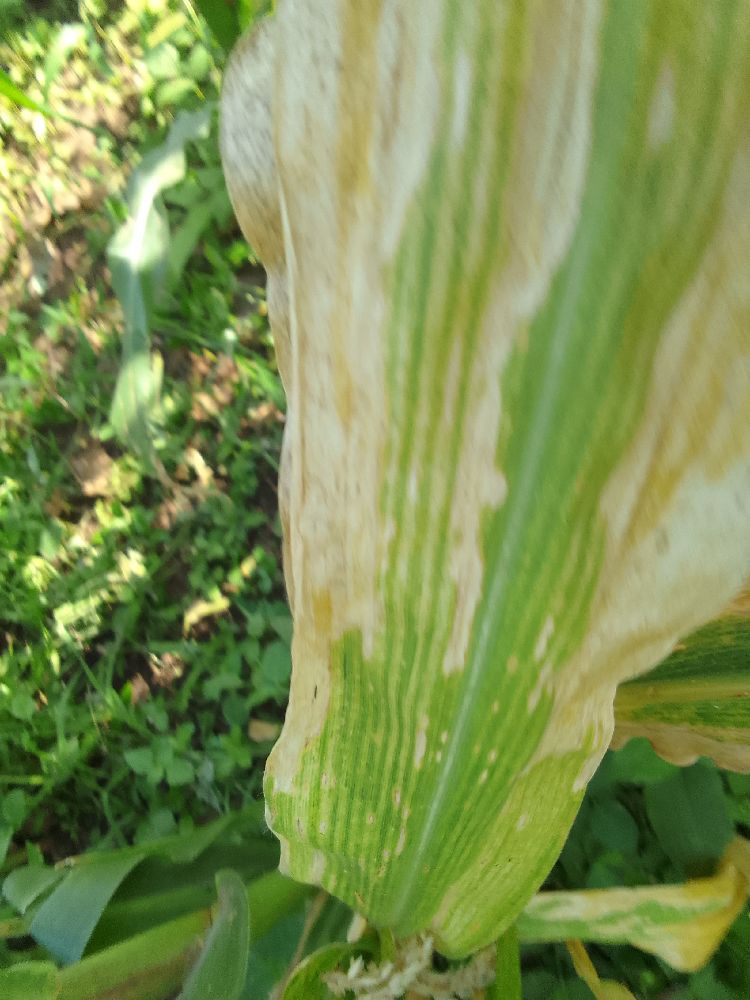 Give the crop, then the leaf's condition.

maize, maize lethal necrosis
